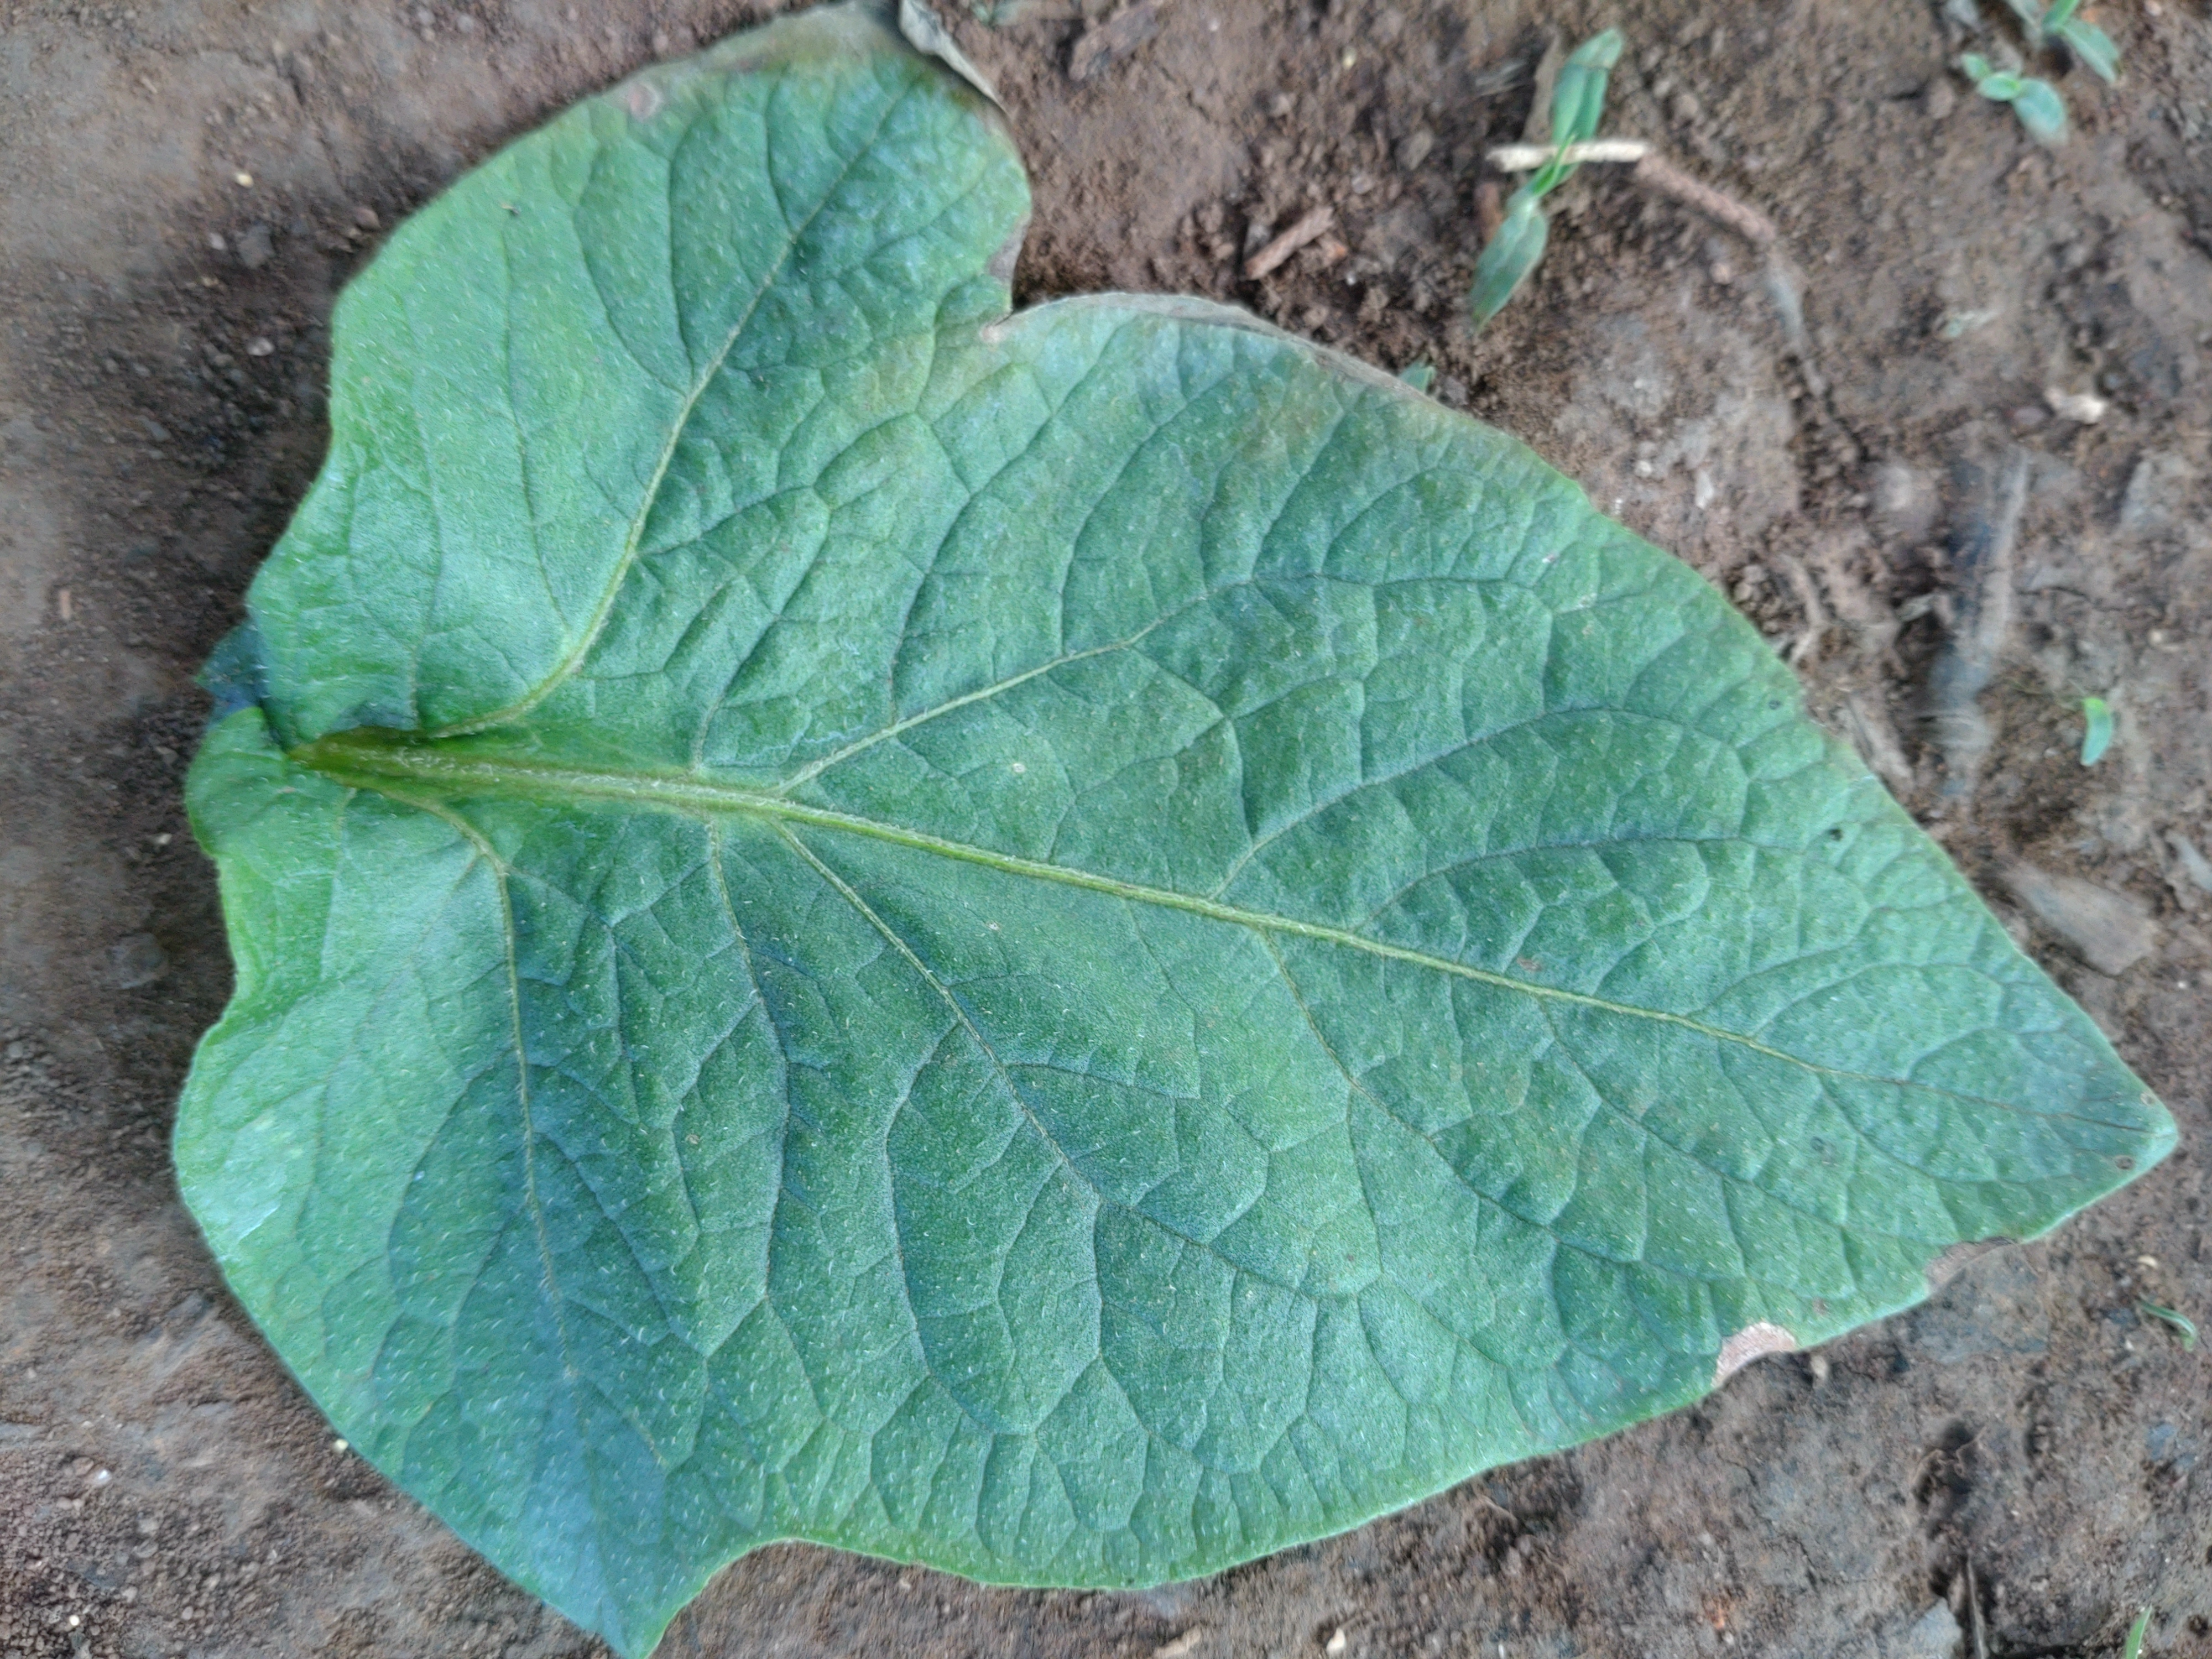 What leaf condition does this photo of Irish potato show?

early blight
